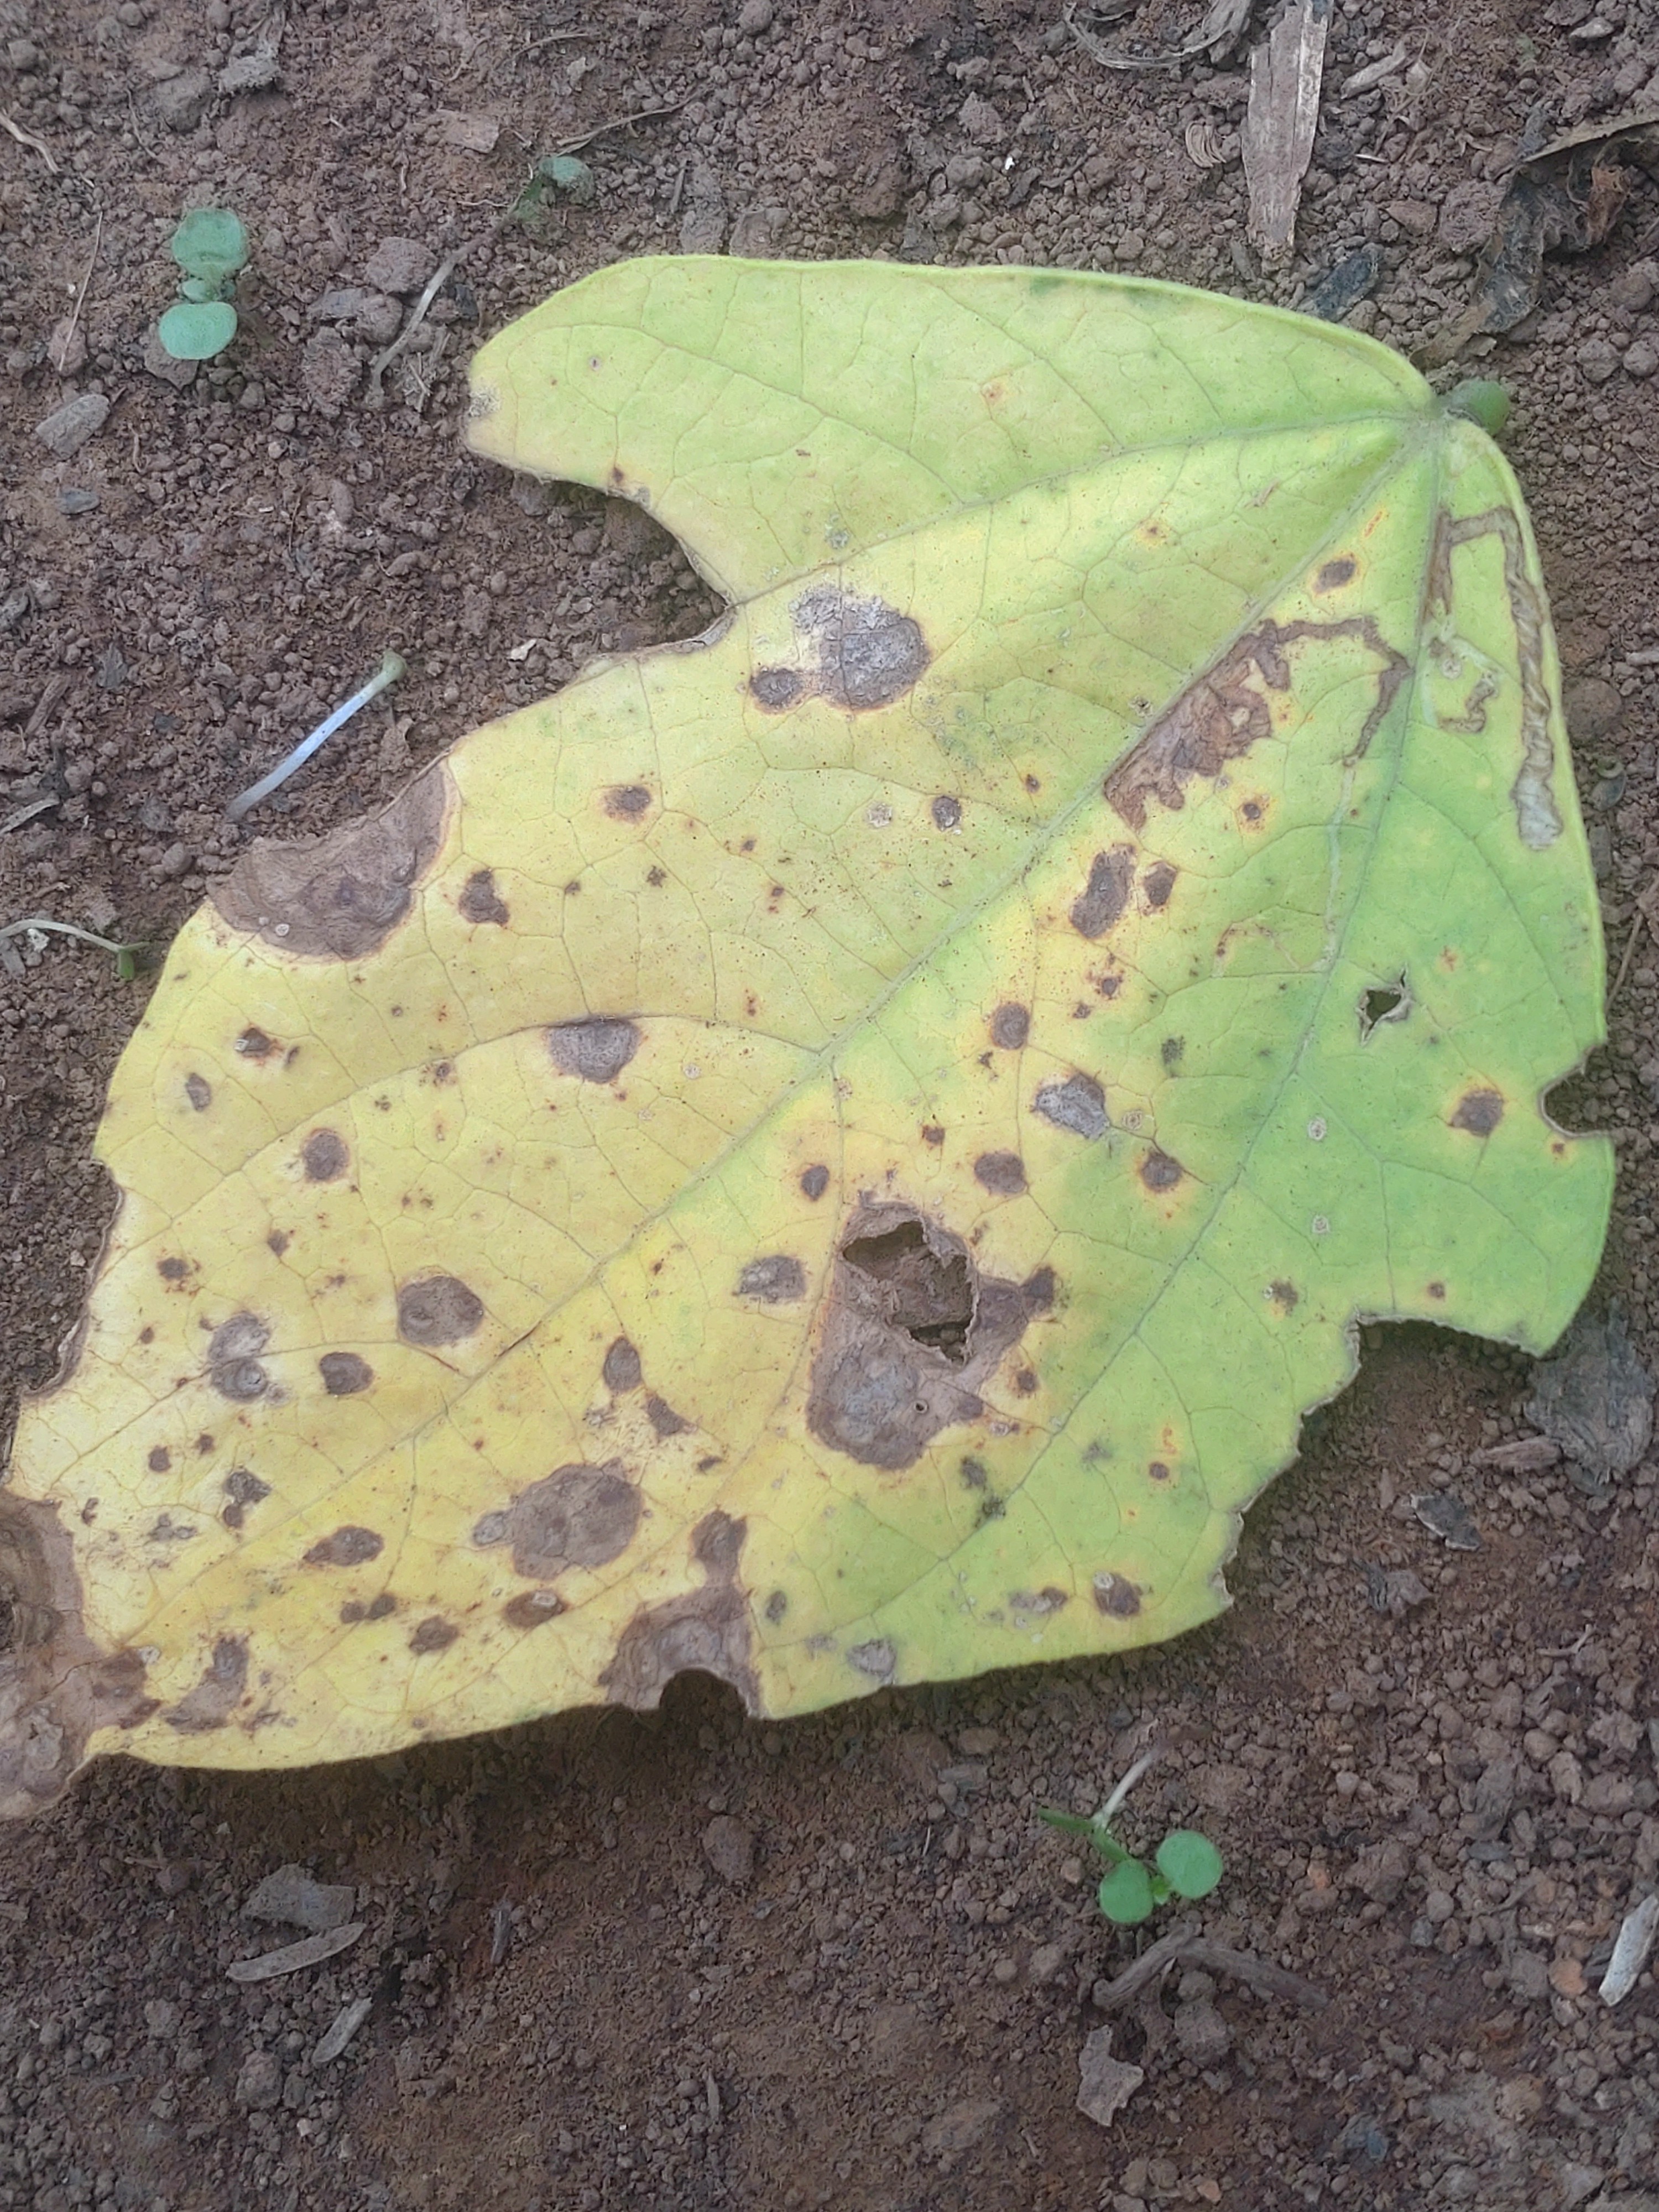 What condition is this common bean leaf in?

anthracnose
